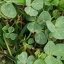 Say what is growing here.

unstructured weed
